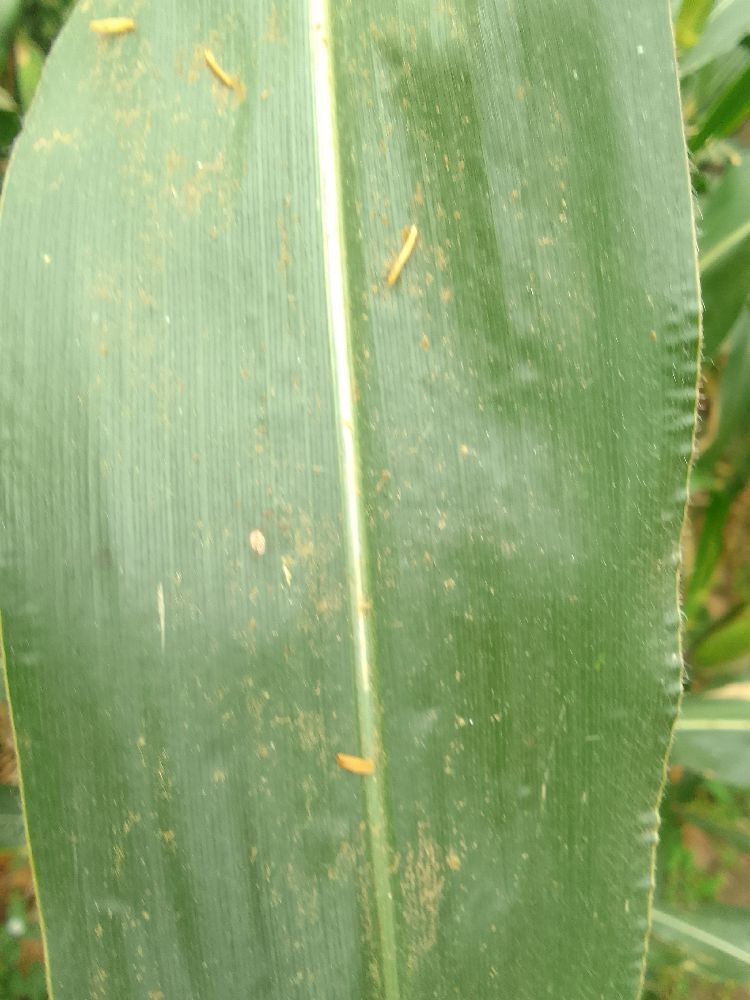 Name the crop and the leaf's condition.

maize, healthy
